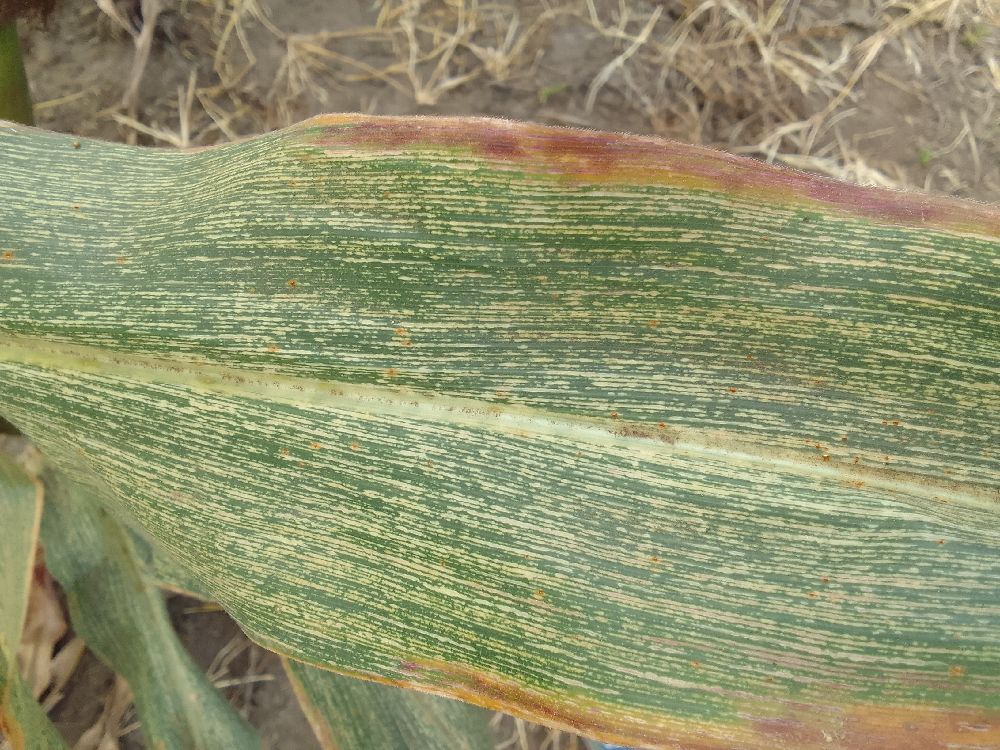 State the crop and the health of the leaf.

maize, maize streak virus
